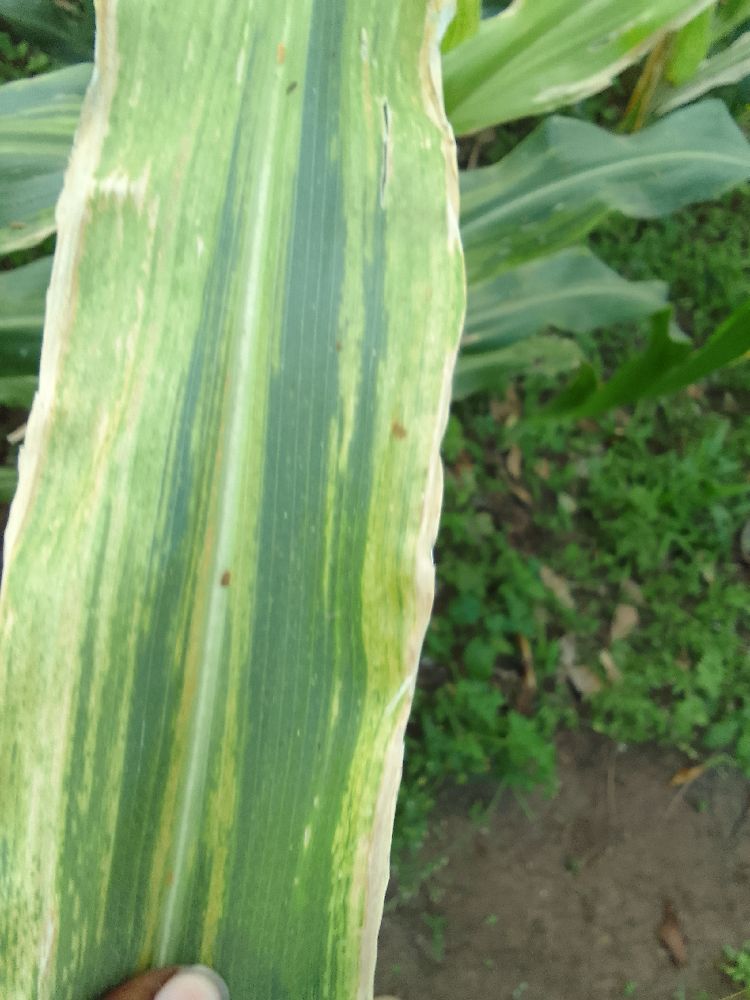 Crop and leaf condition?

maize, maize lethal necrosis
